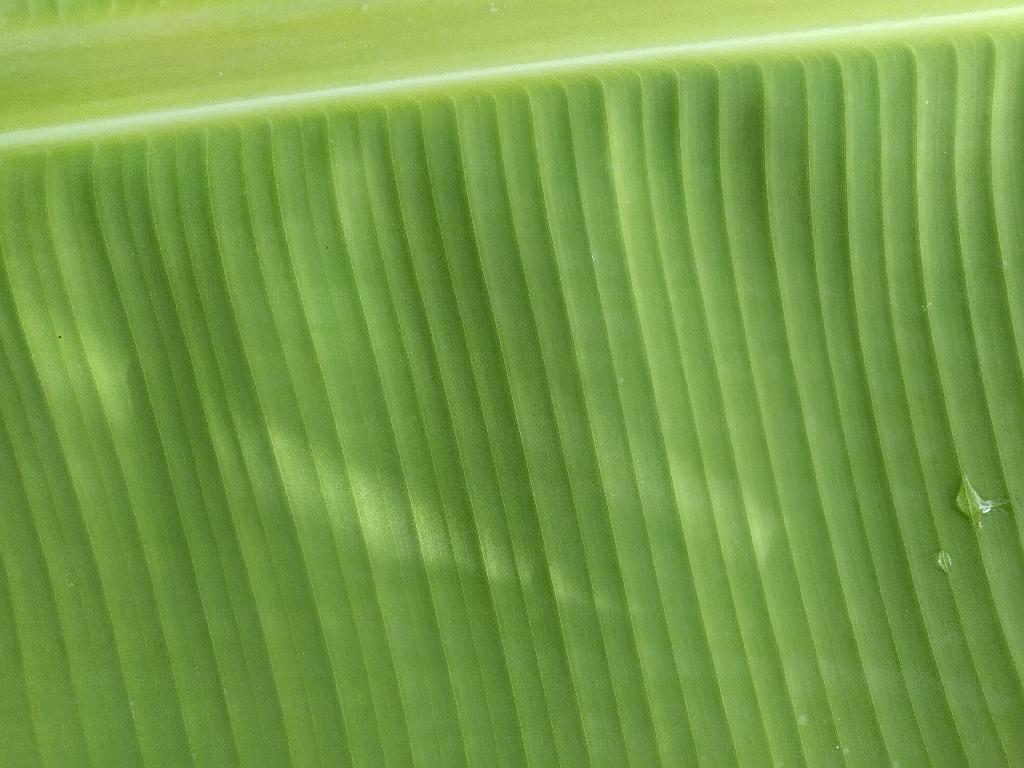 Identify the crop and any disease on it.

banana, healthy
